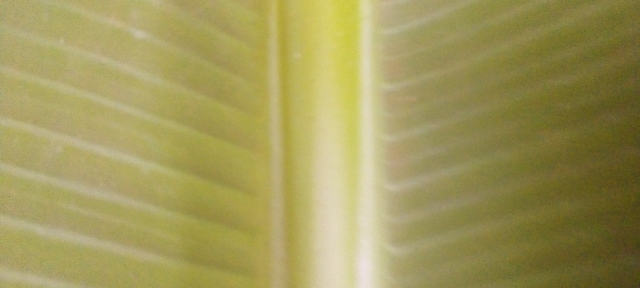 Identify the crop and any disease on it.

banana, healthy
